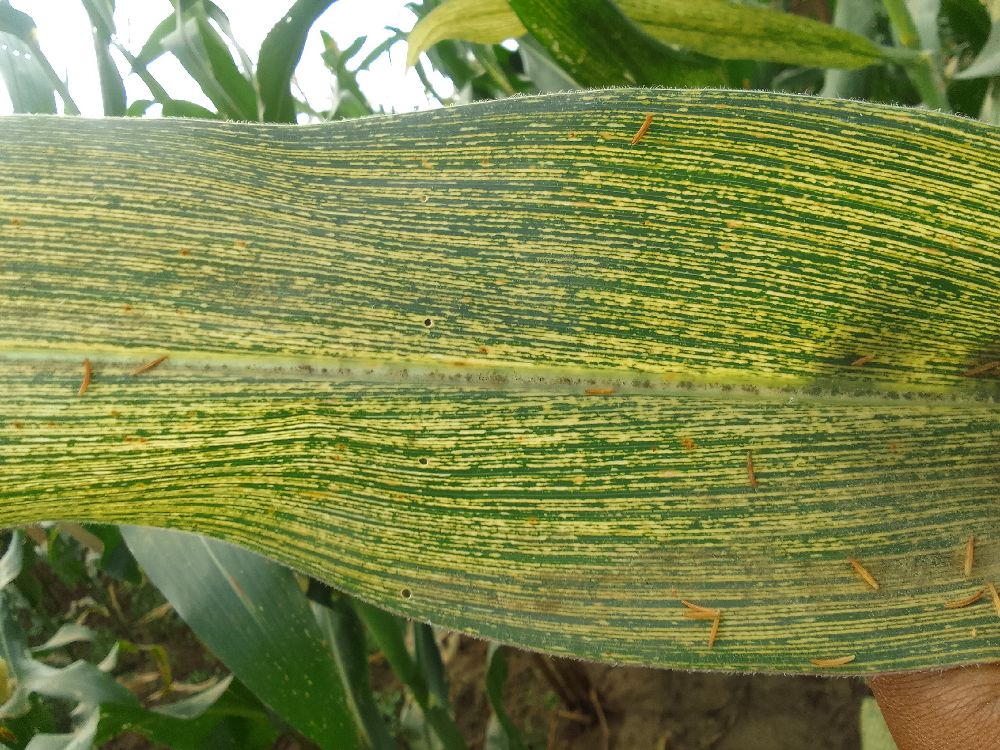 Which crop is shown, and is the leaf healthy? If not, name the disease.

maize, maize streak virus
